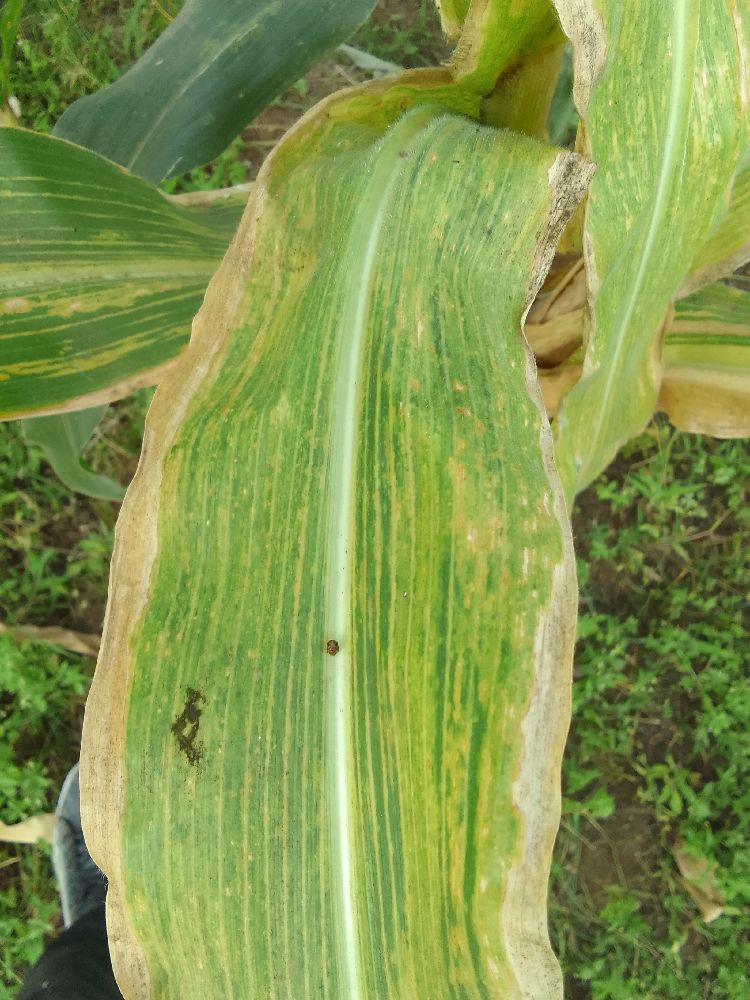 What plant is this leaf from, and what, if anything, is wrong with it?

maize, maize lethal necrosis
